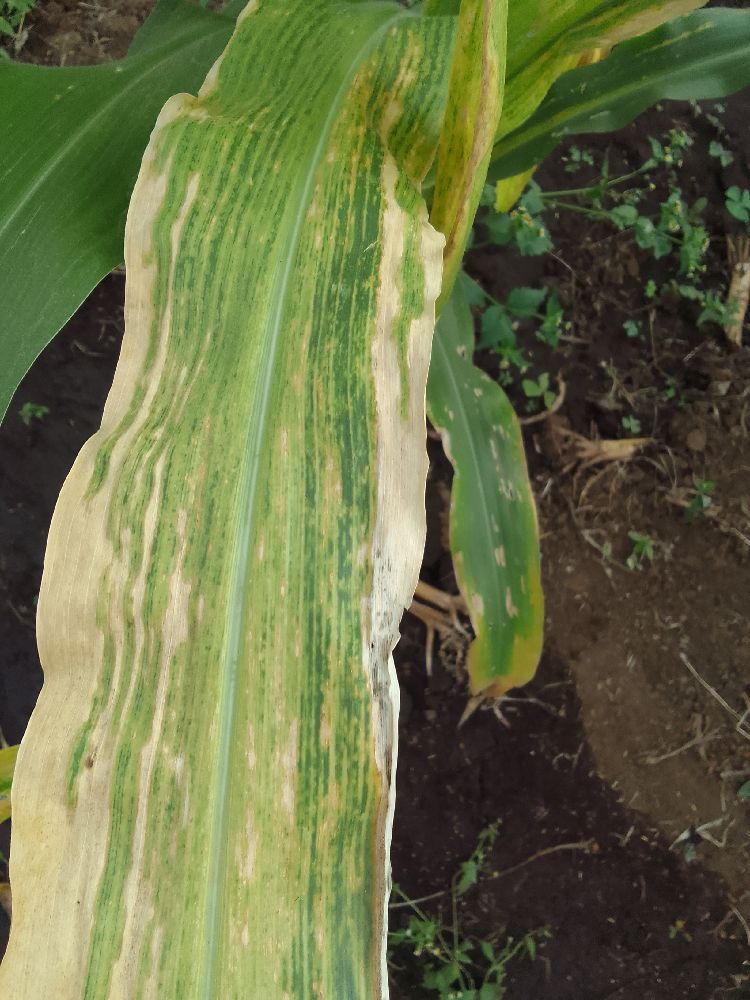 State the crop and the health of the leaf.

maize, maize lethal necrosis
